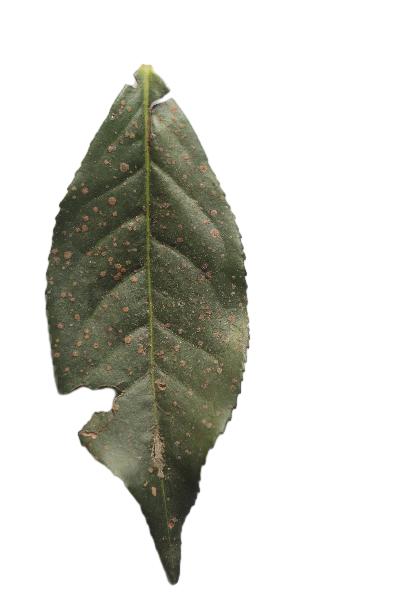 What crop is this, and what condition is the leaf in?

tea, algal leaf
